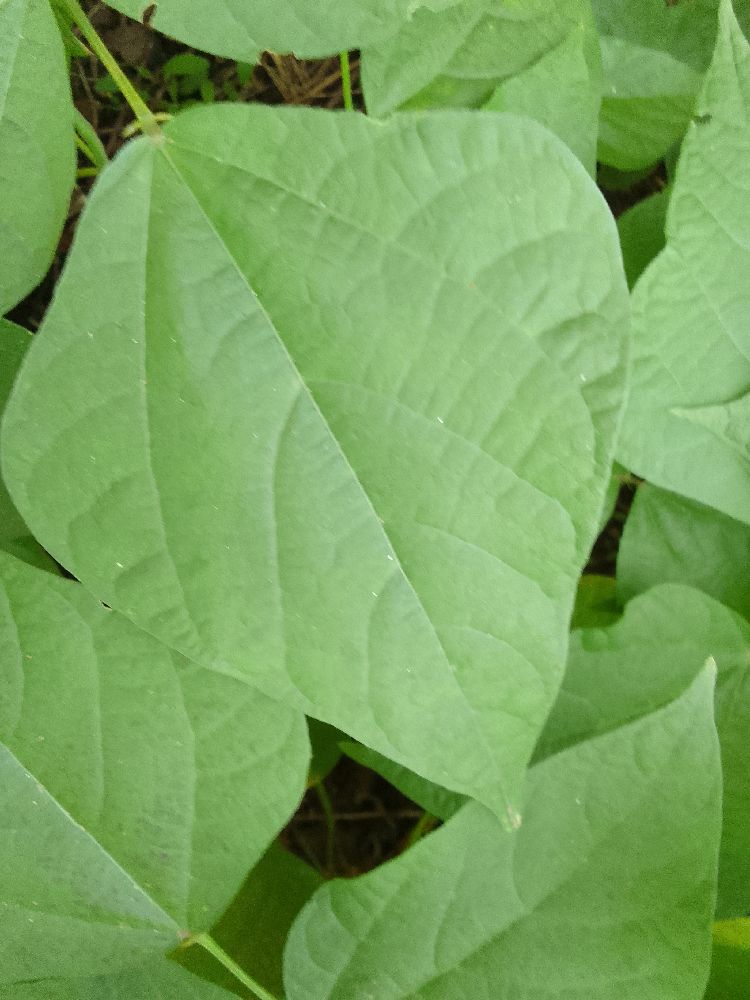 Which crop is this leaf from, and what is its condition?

common bean, healthy
